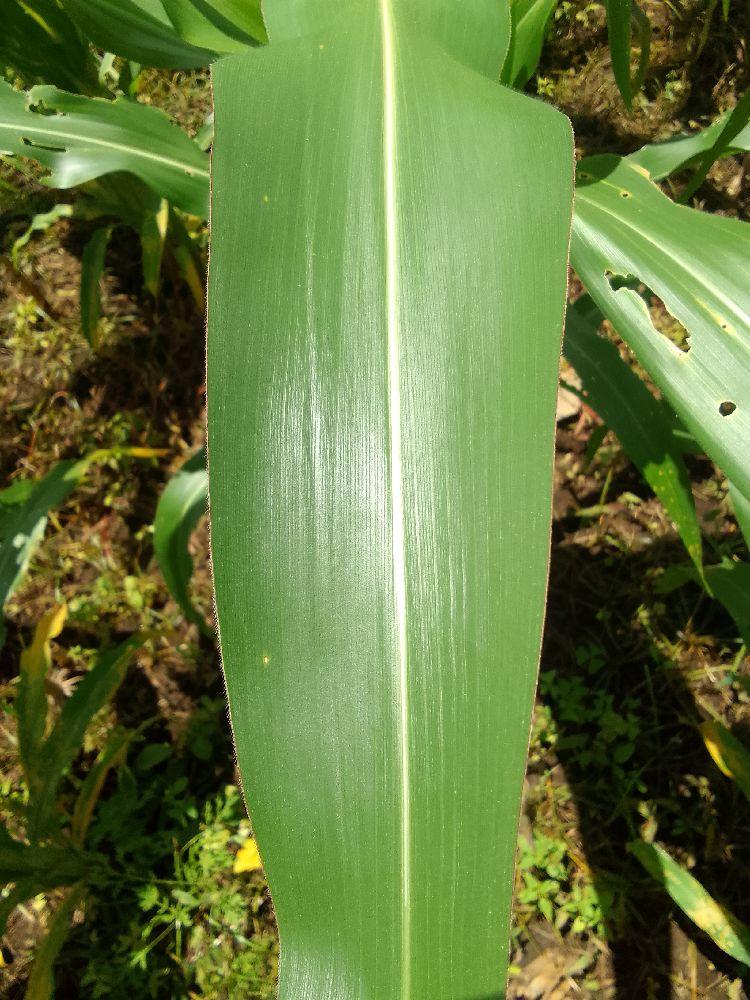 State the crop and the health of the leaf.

maize, healthy
